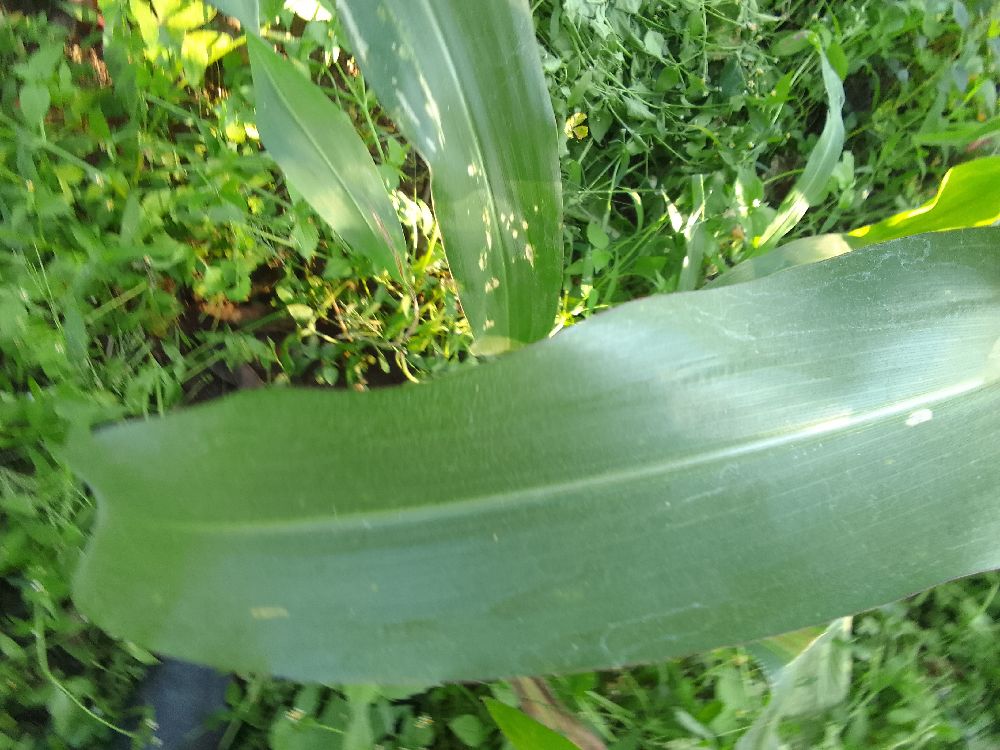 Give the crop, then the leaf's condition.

maize, healthy
